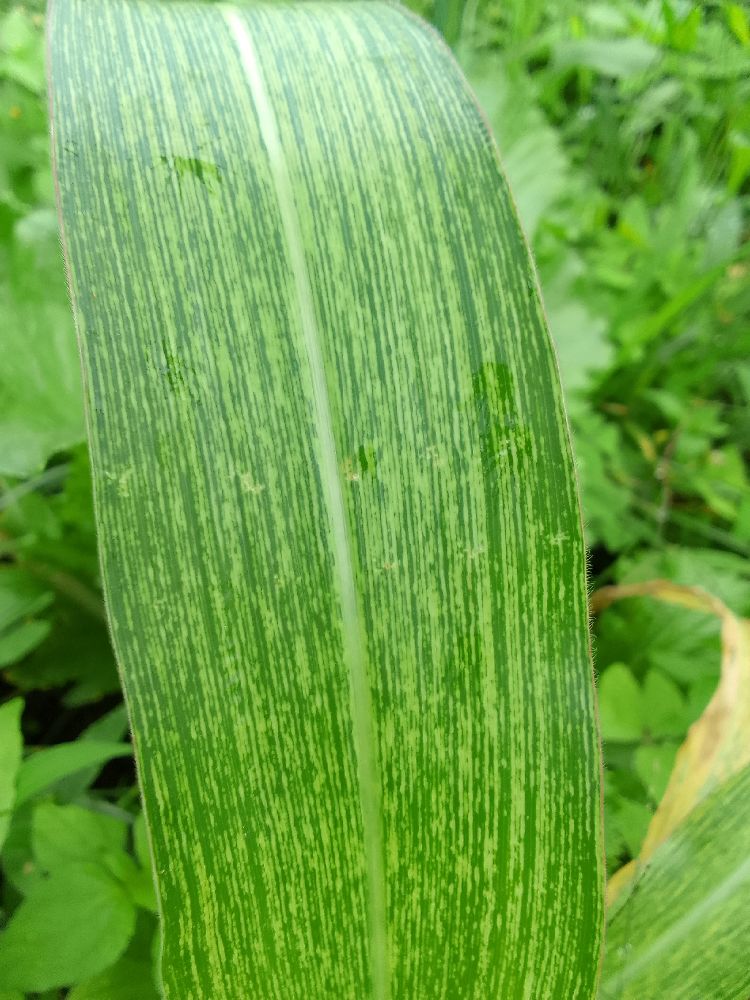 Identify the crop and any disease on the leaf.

maize, maize streak virus
